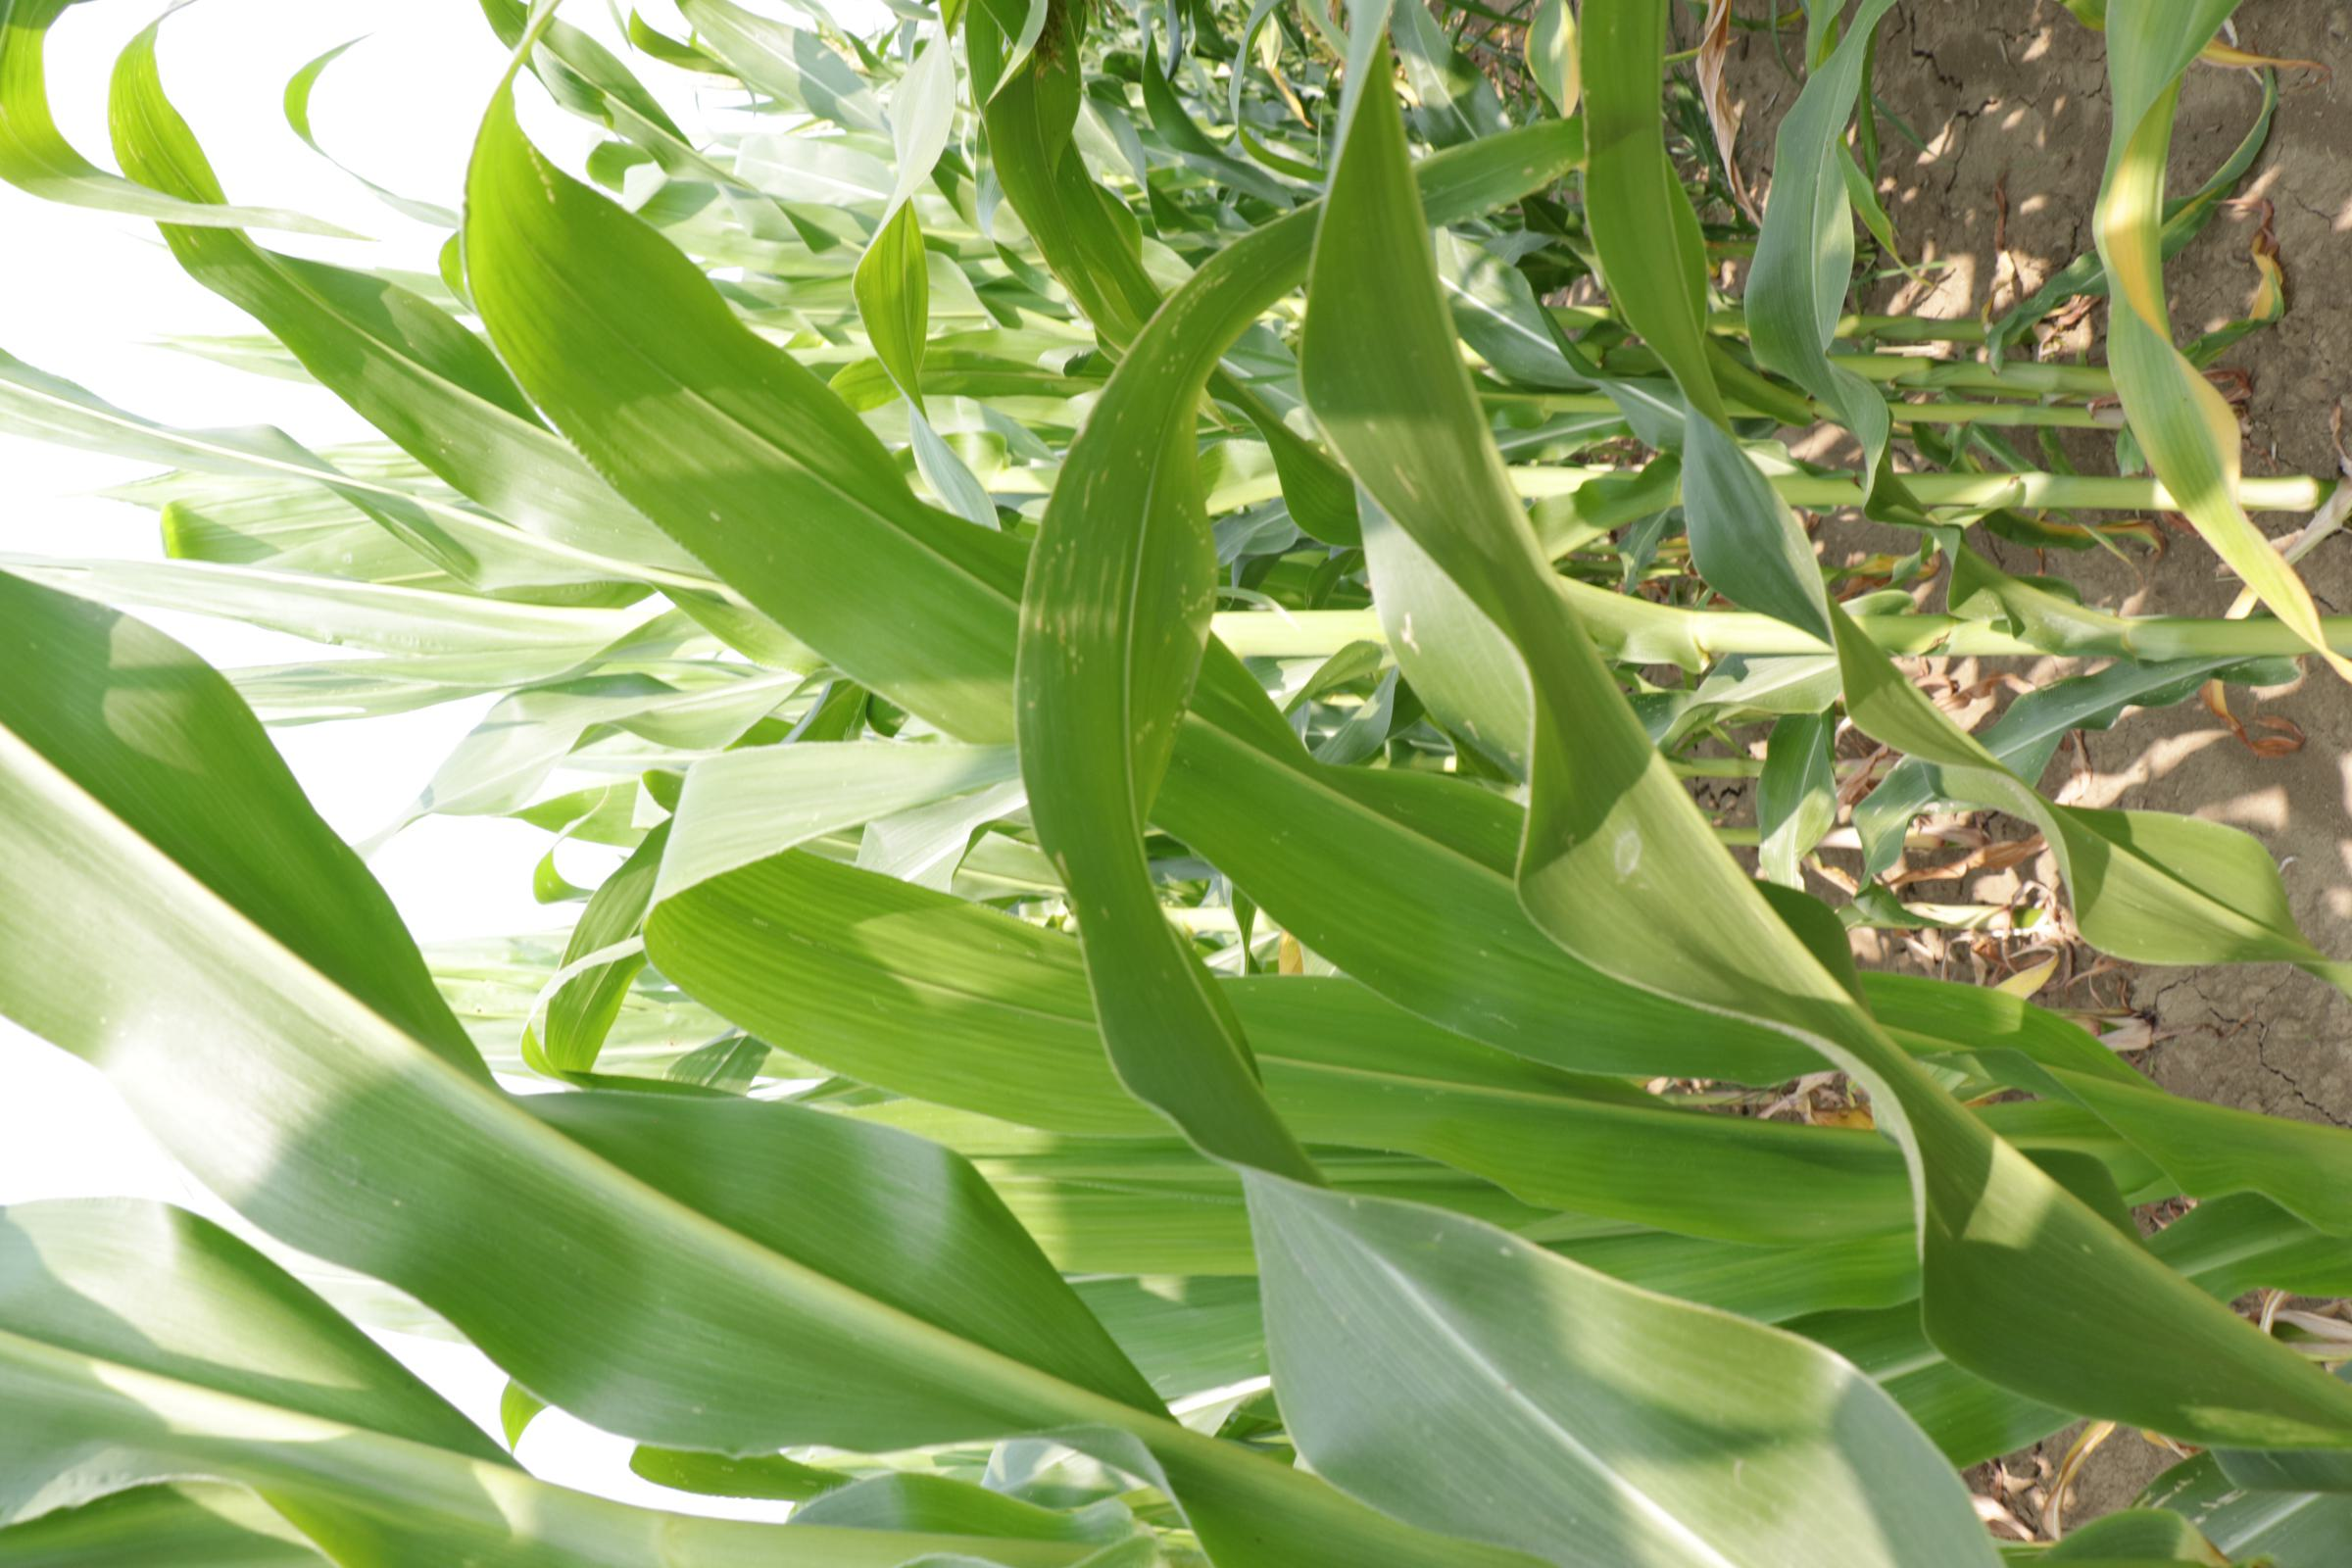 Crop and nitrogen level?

maize, full nitrogen fertilisation
